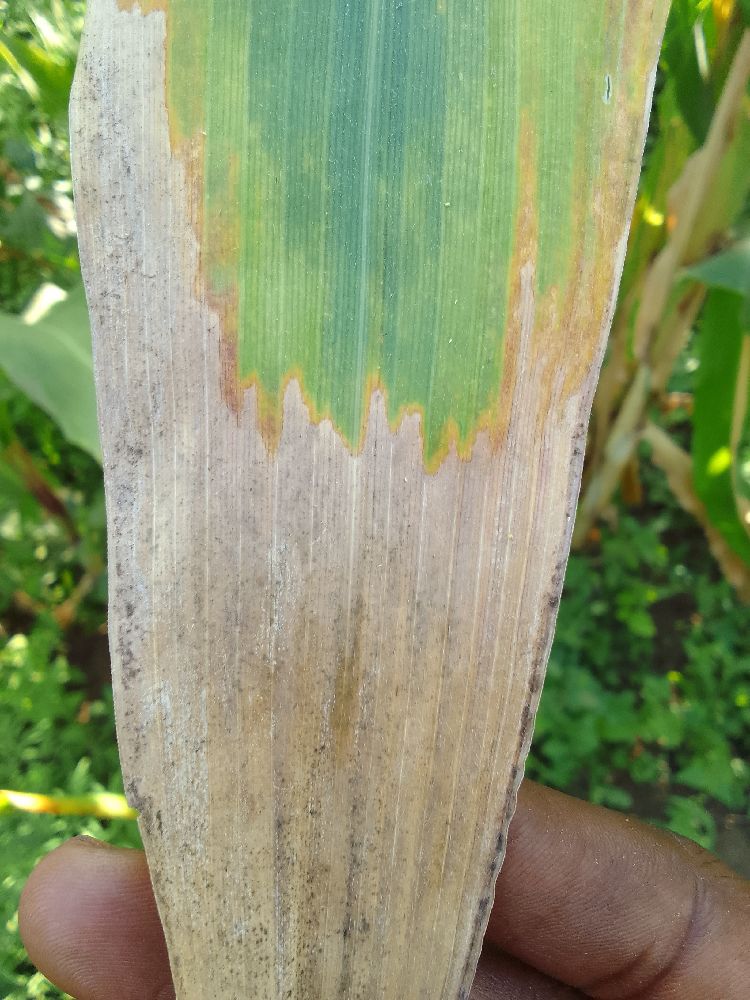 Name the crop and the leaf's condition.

maize, maize lethal necrosis
